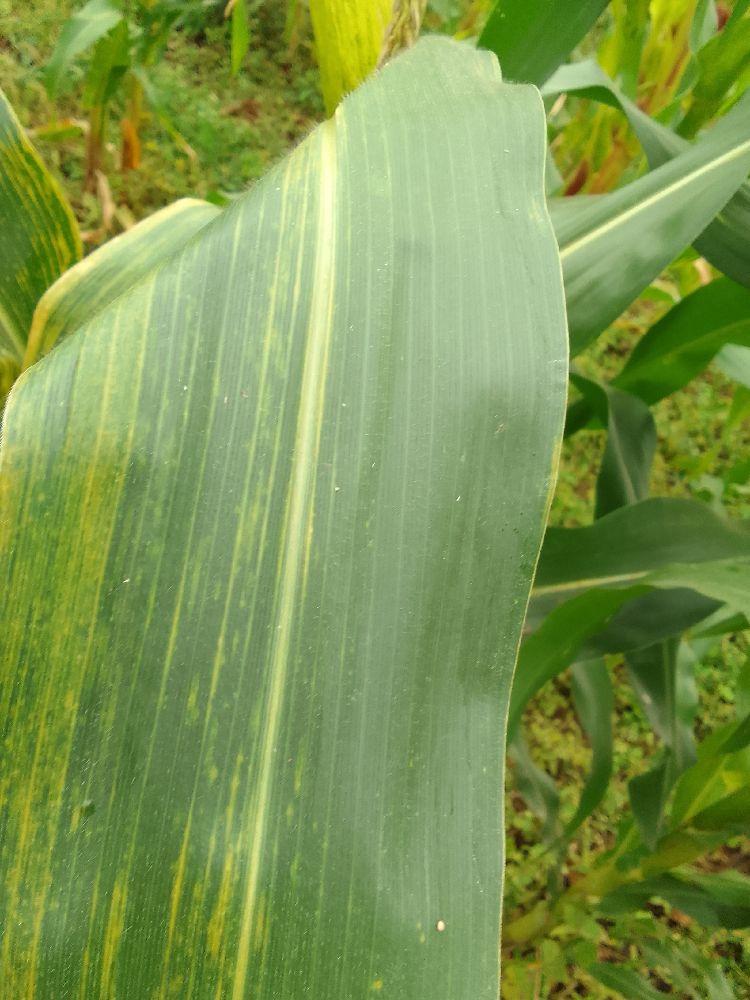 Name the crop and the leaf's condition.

maize, maize lethal necrosis
